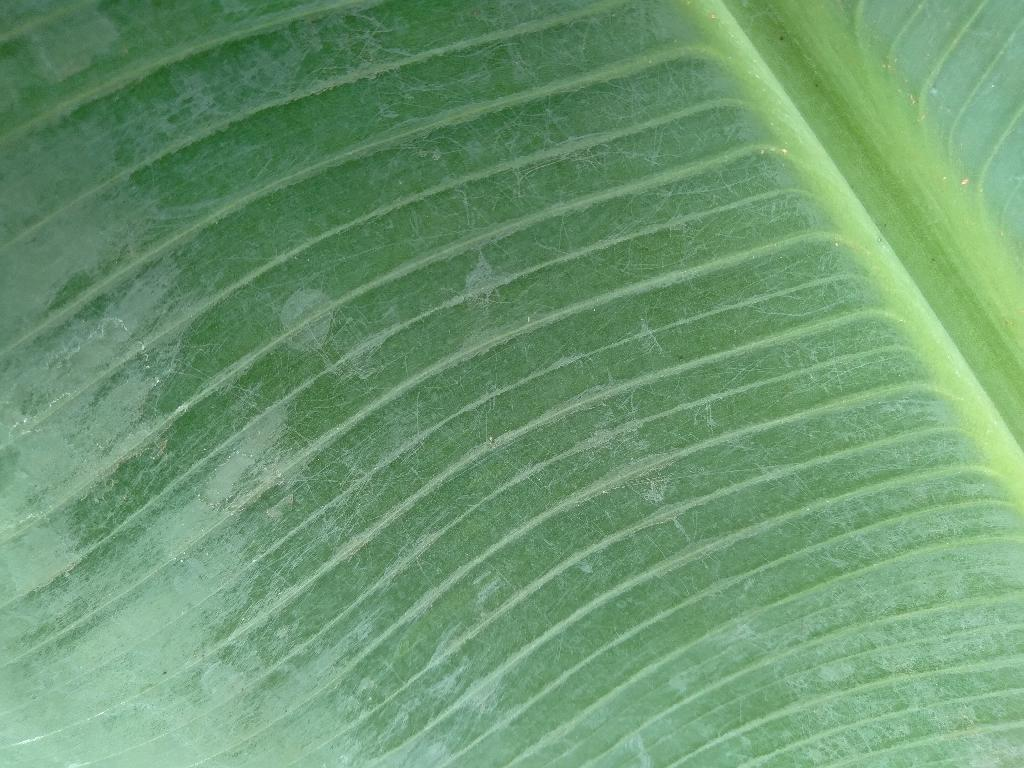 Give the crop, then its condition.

banana, healthy
